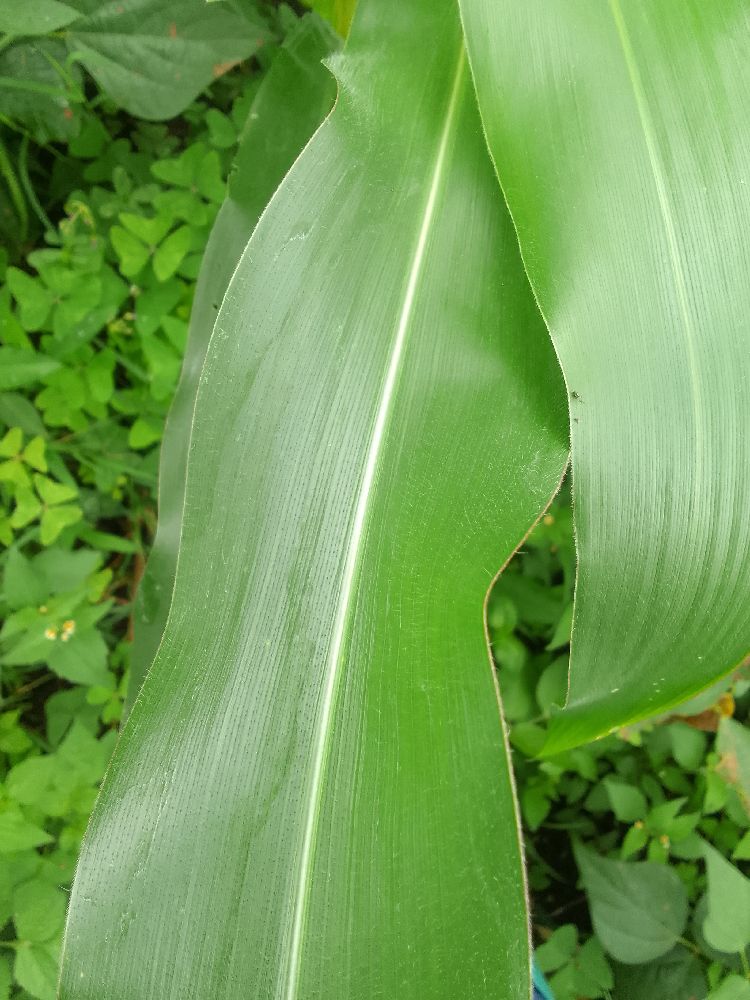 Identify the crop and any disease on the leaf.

maize, healthy
